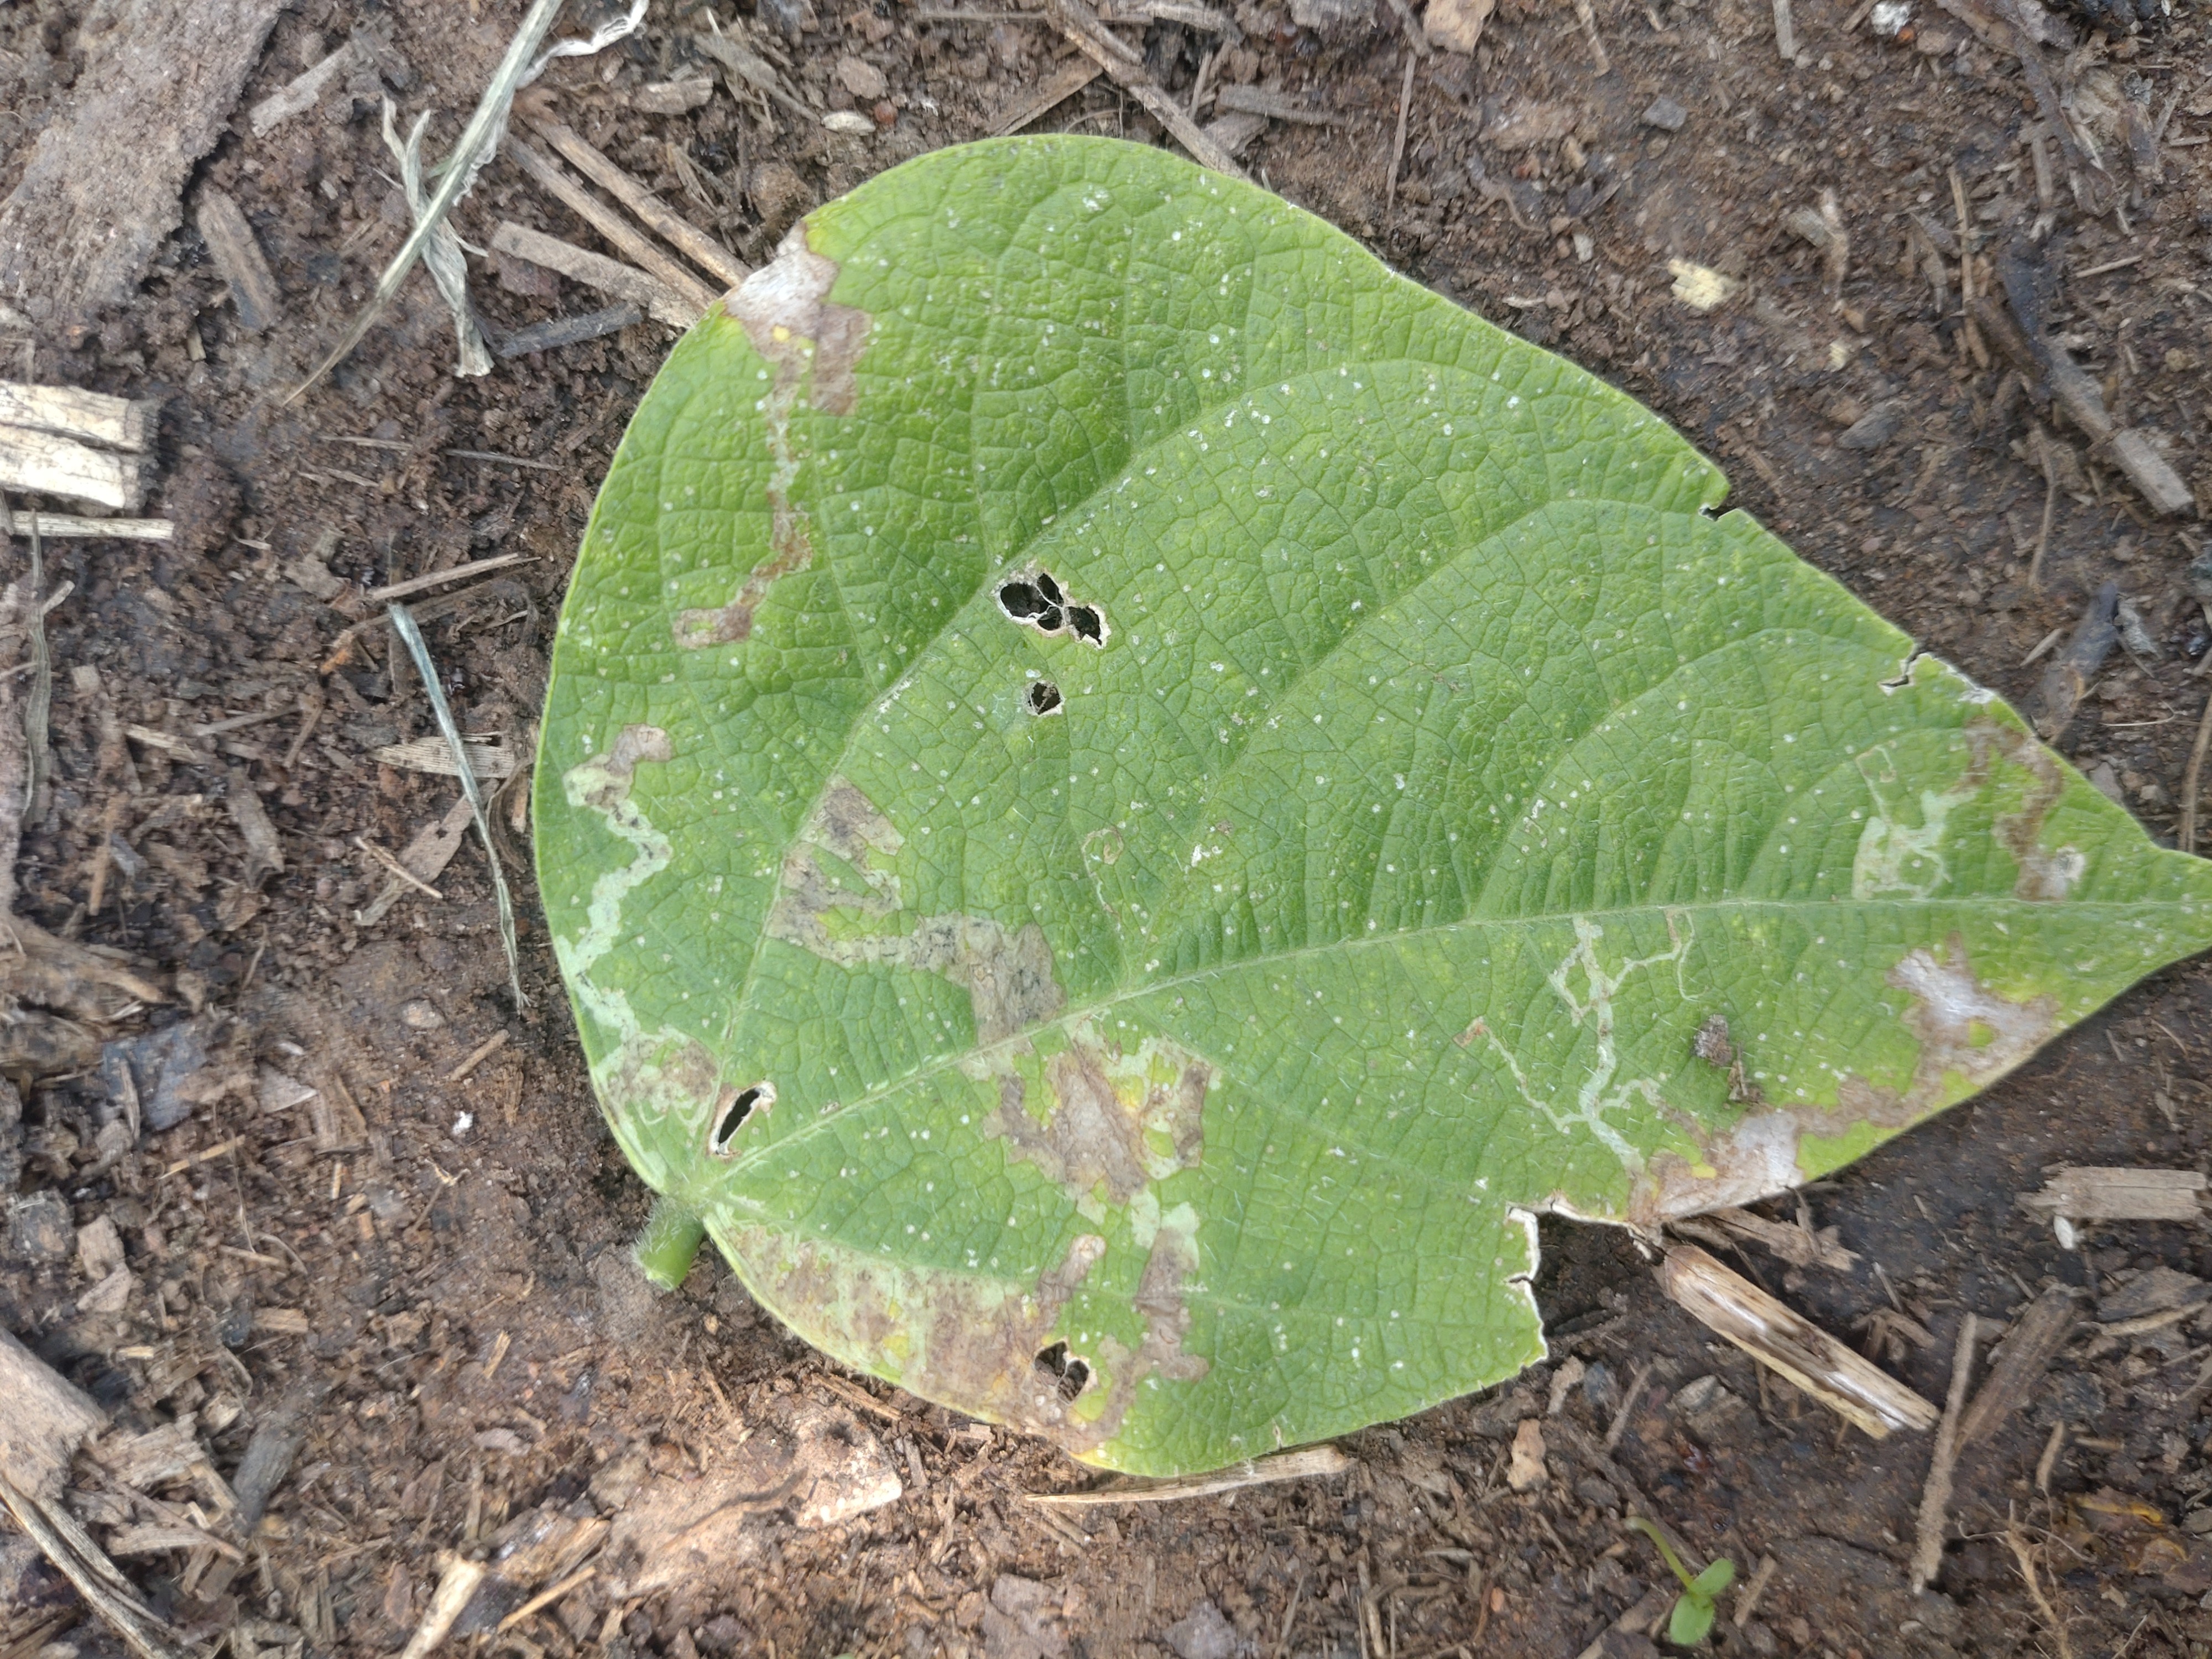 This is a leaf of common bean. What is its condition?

anthracnose
